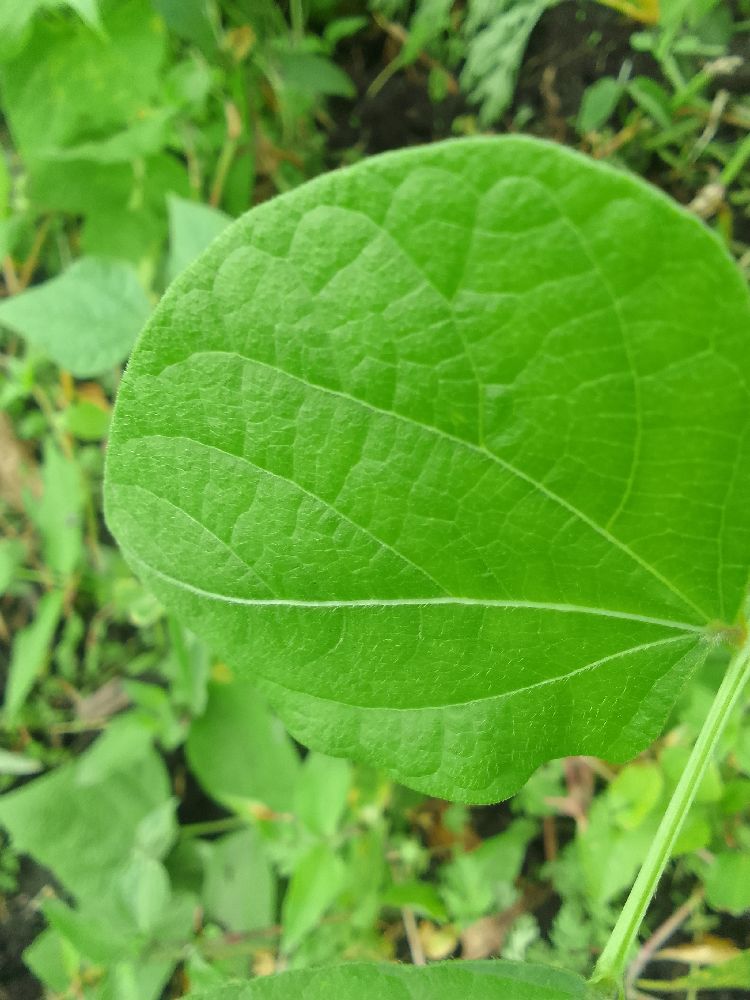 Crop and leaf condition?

common bean, healthy
